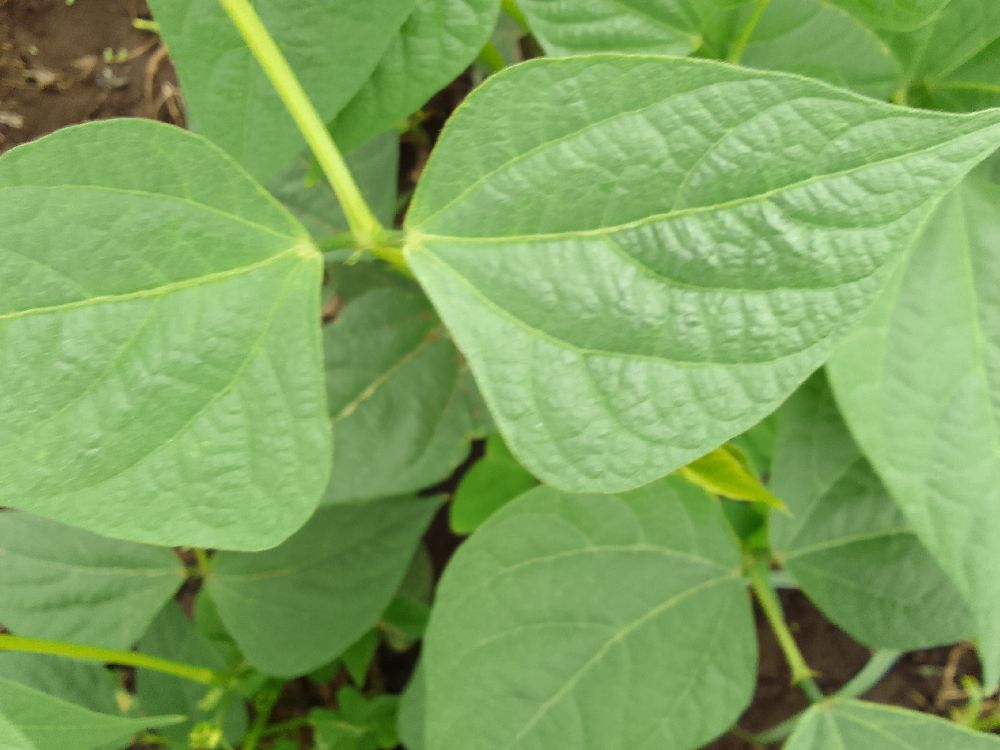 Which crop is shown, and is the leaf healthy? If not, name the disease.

common bean, healthy
